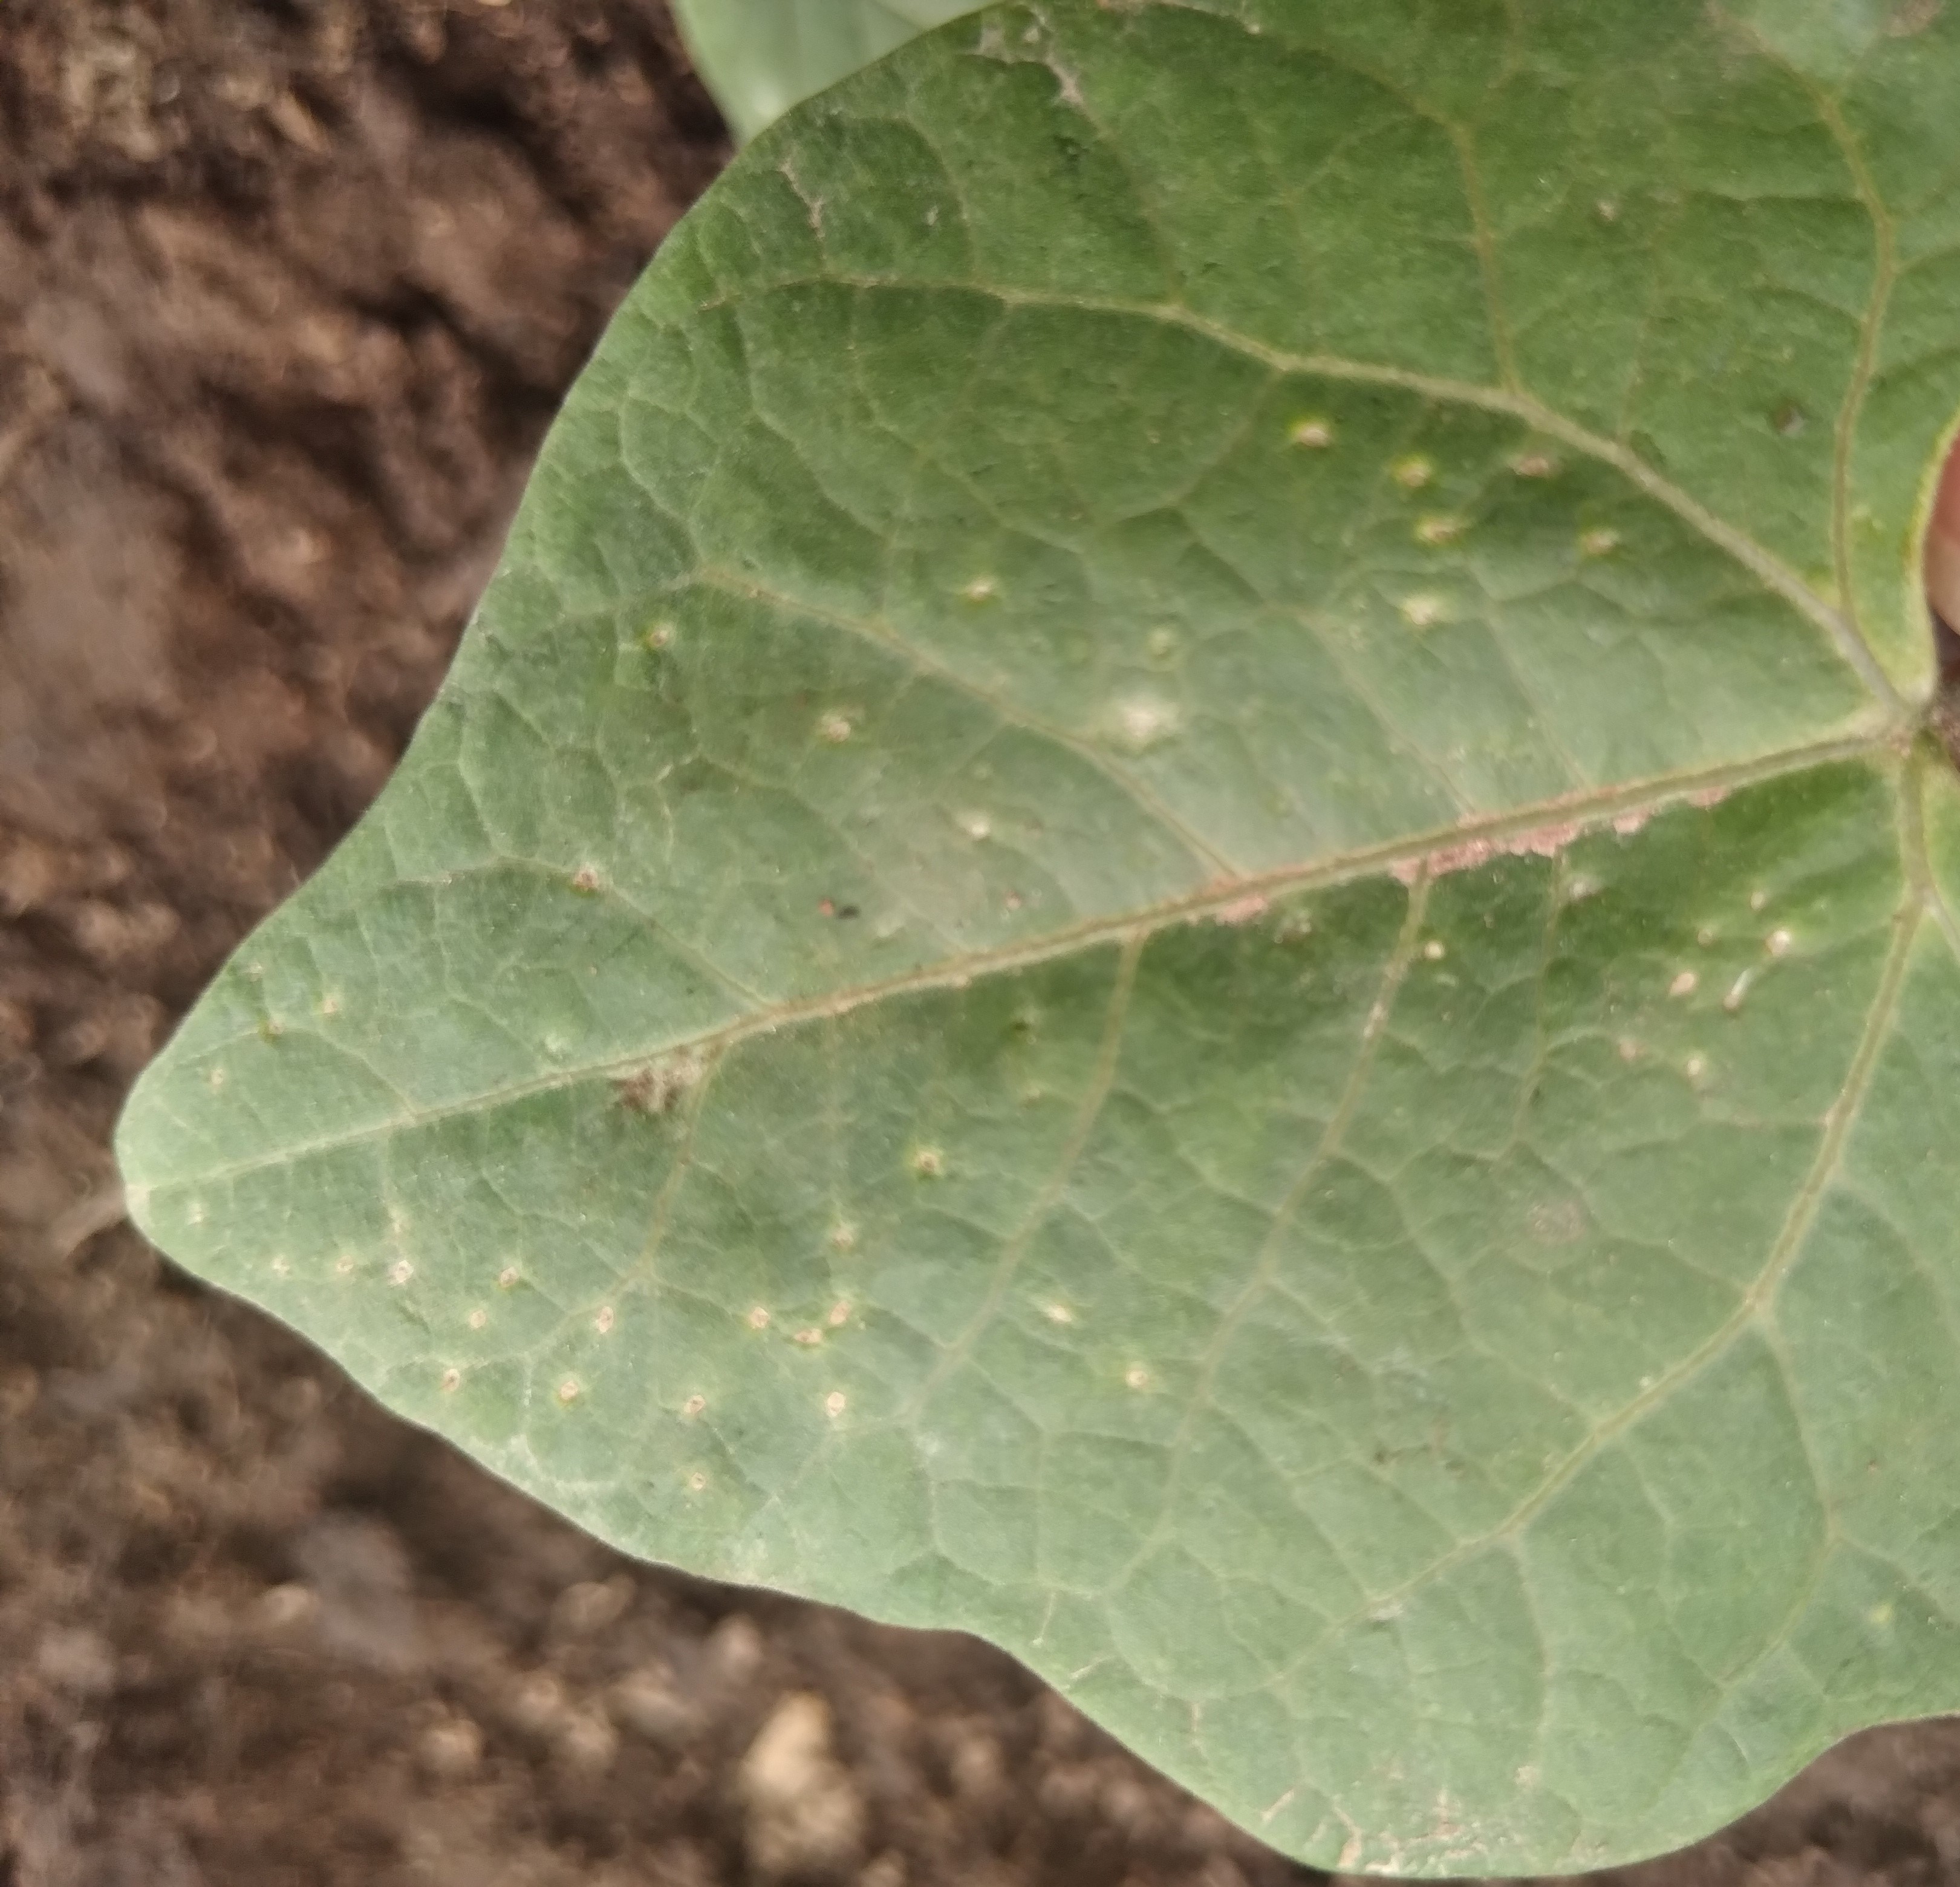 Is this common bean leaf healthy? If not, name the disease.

healthy
